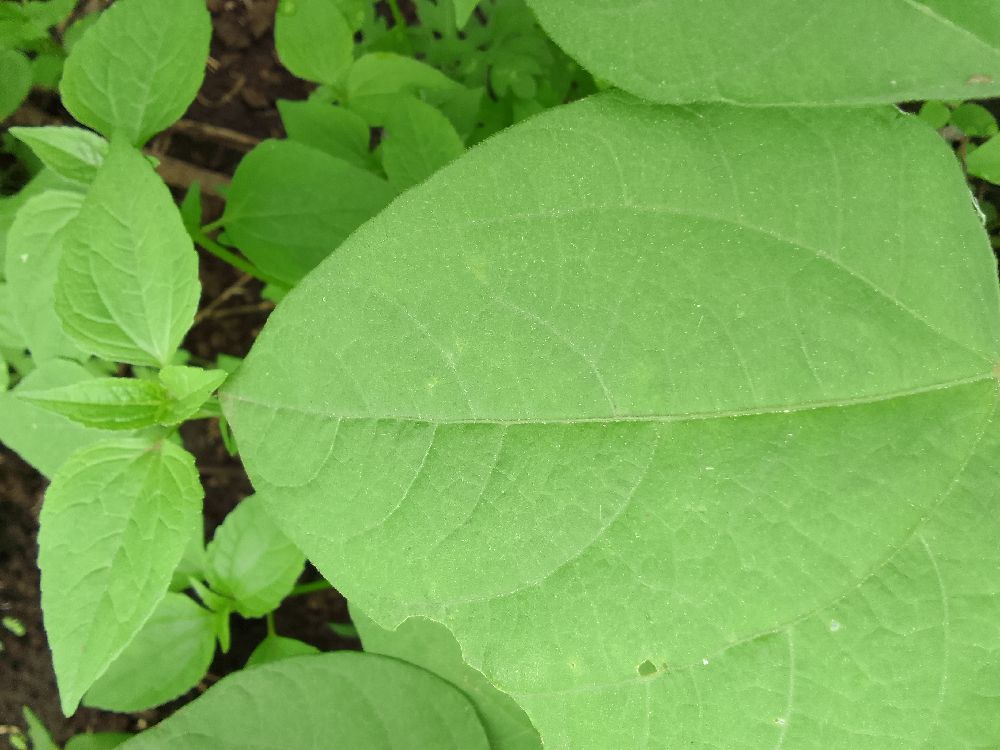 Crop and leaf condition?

common bean, healthy
